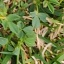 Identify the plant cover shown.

unstructured weed
